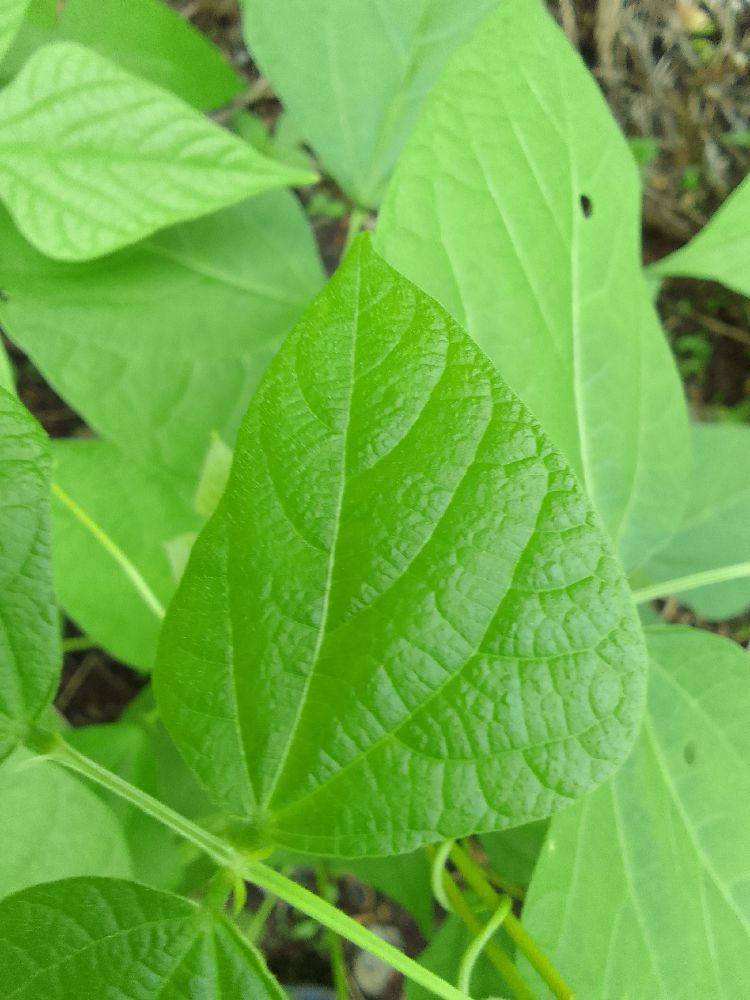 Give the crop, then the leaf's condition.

common bean, healthy
